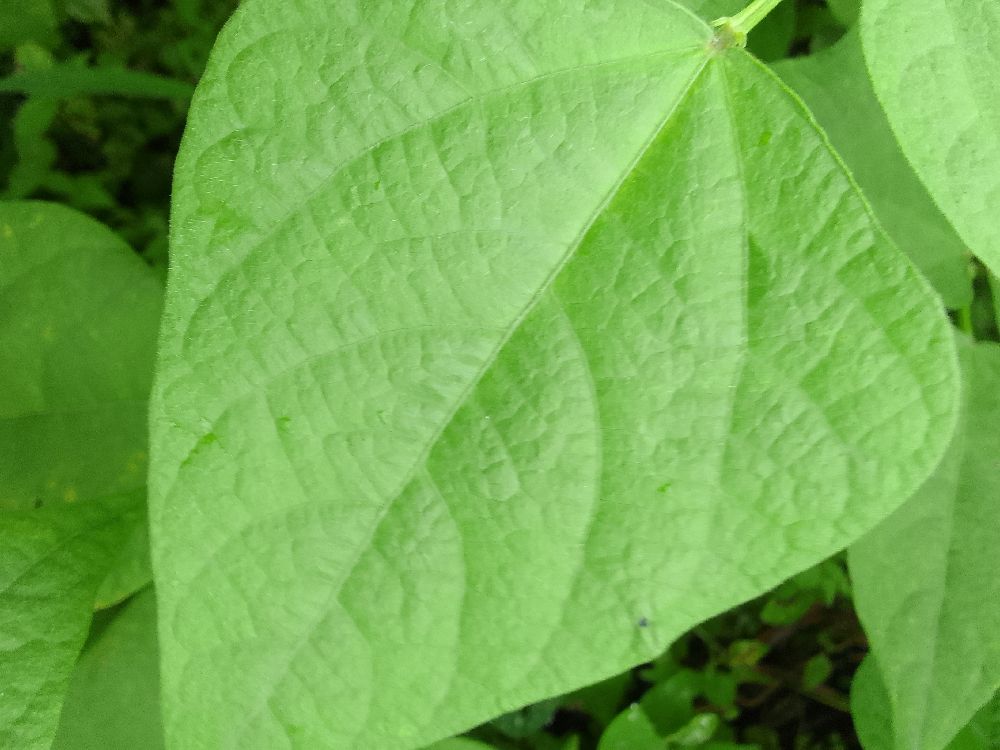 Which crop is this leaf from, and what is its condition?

common bean, healthy
